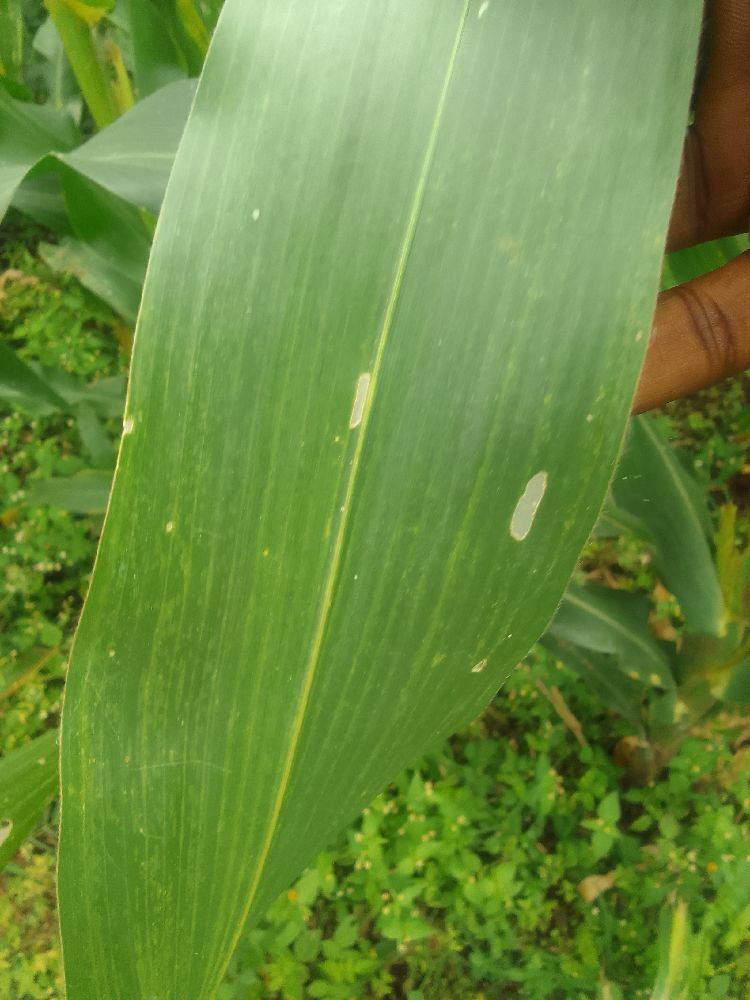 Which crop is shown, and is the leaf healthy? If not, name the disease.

maize, healthy
